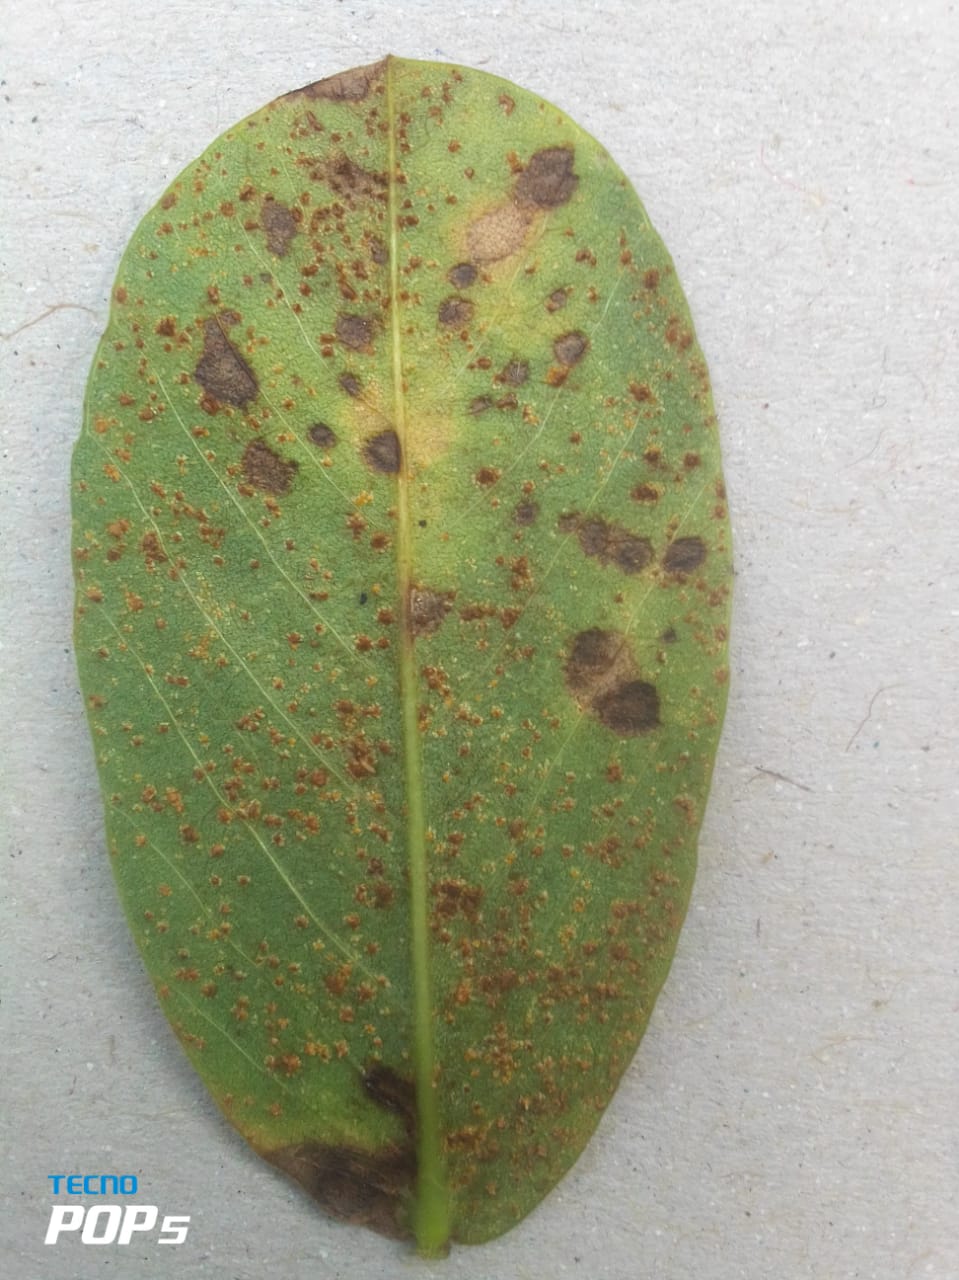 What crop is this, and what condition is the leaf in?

peanut, nothapassalora personata
